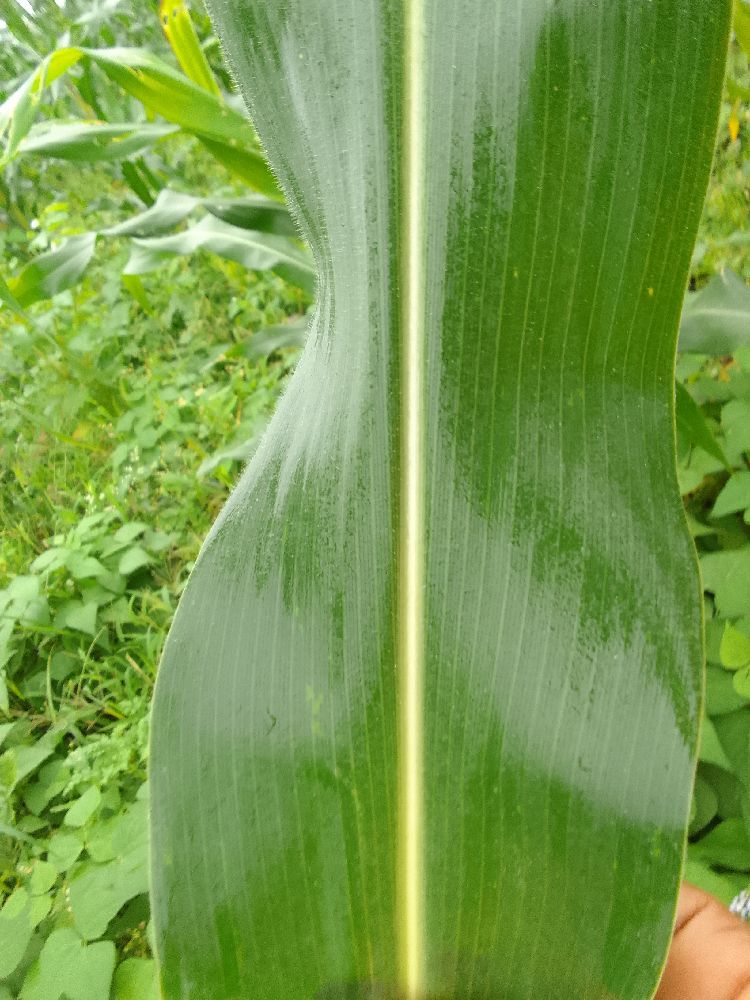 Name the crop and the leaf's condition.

maize, healthy
